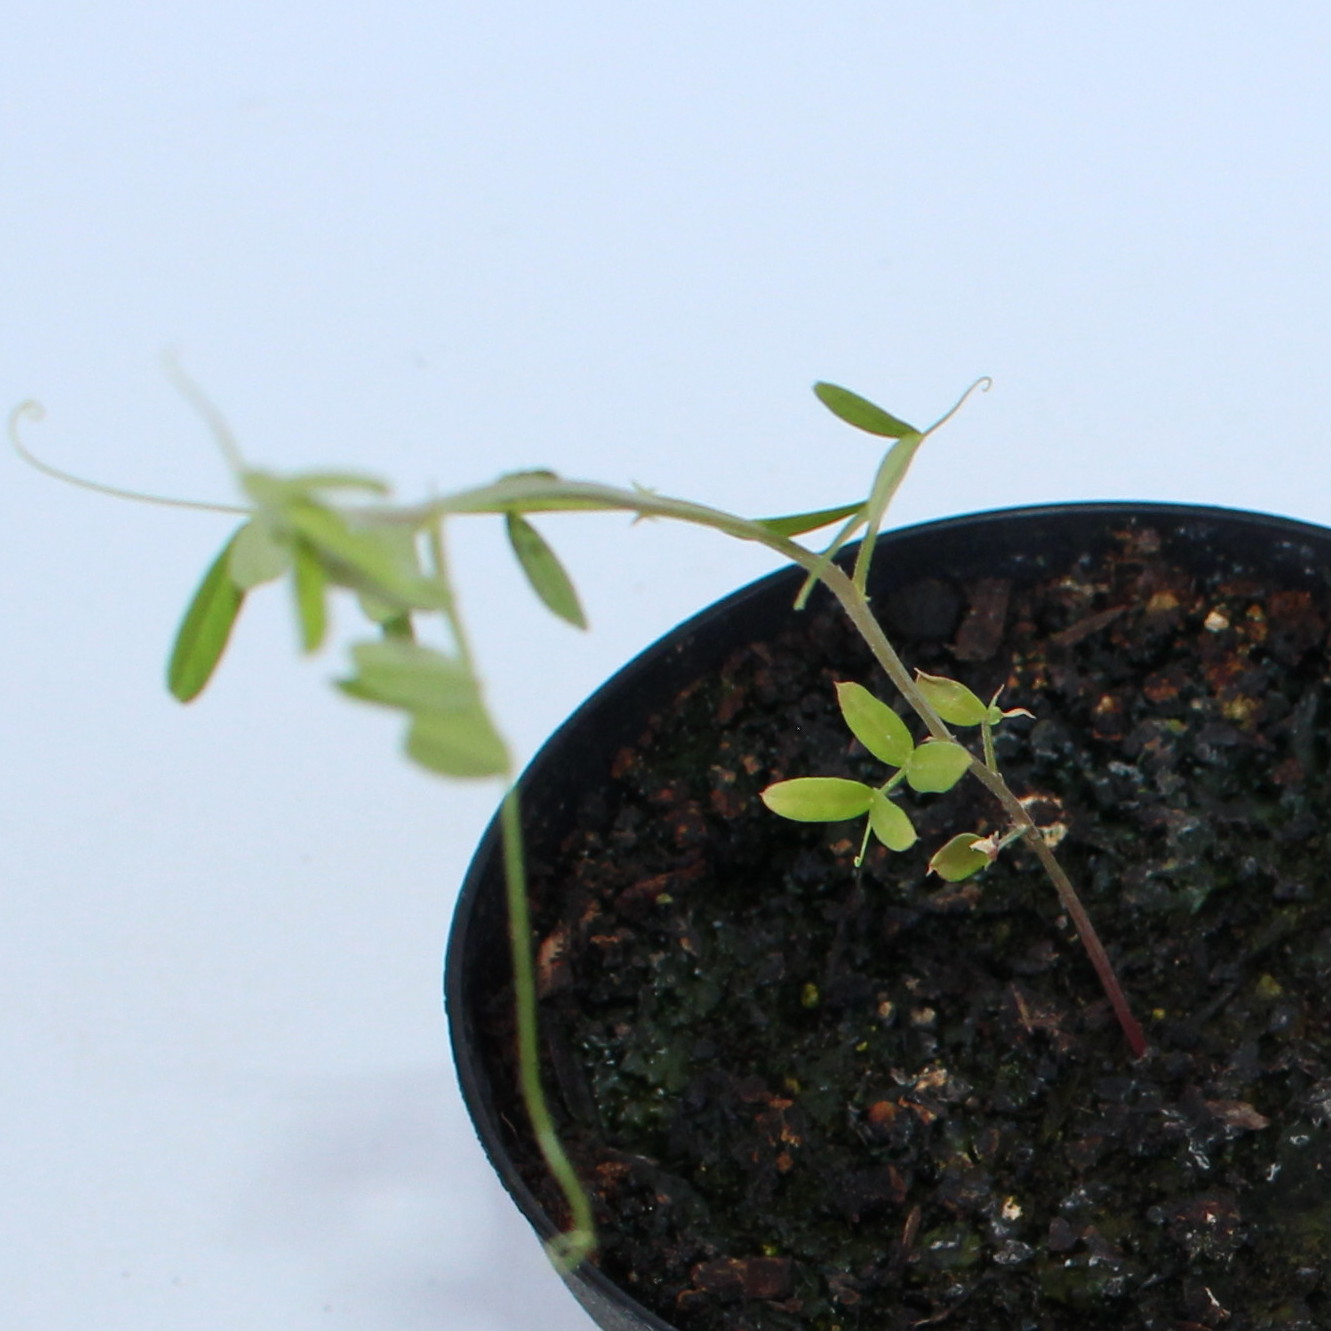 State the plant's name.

Vicia sativa
